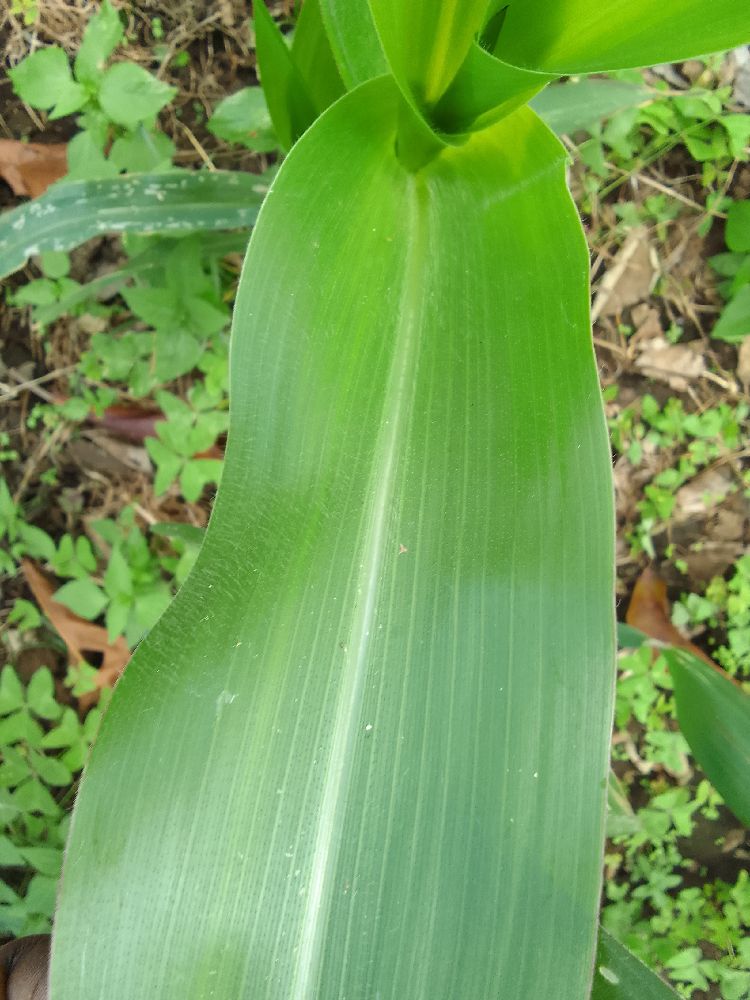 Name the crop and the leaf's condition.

maize, healthy
